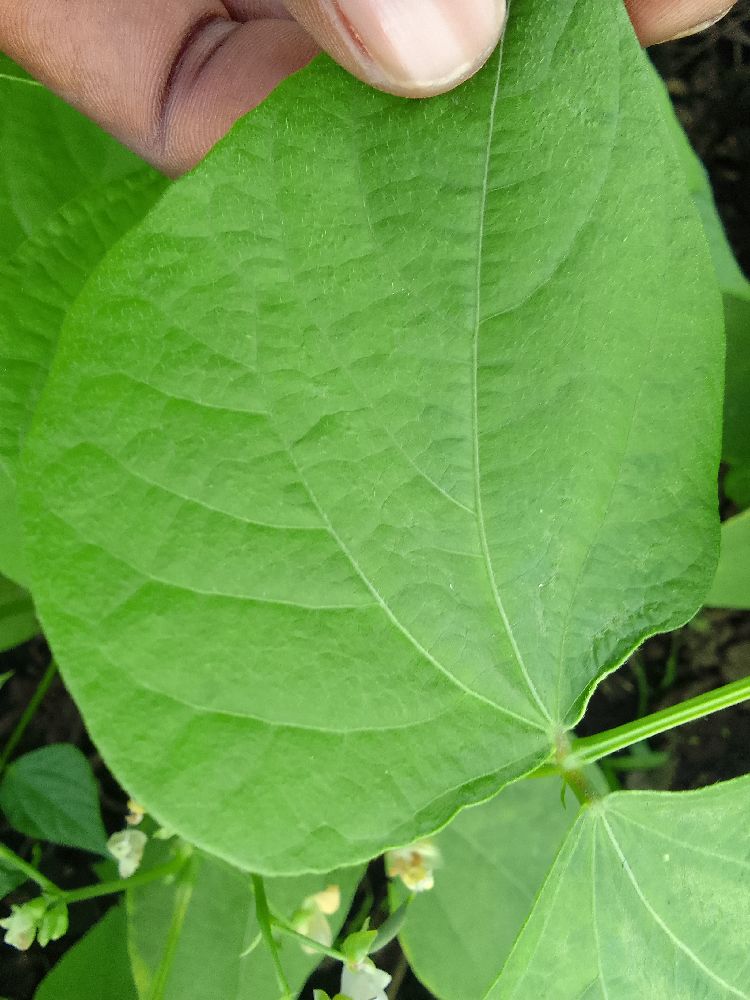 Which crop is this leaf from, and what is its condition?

common bean, healthy
